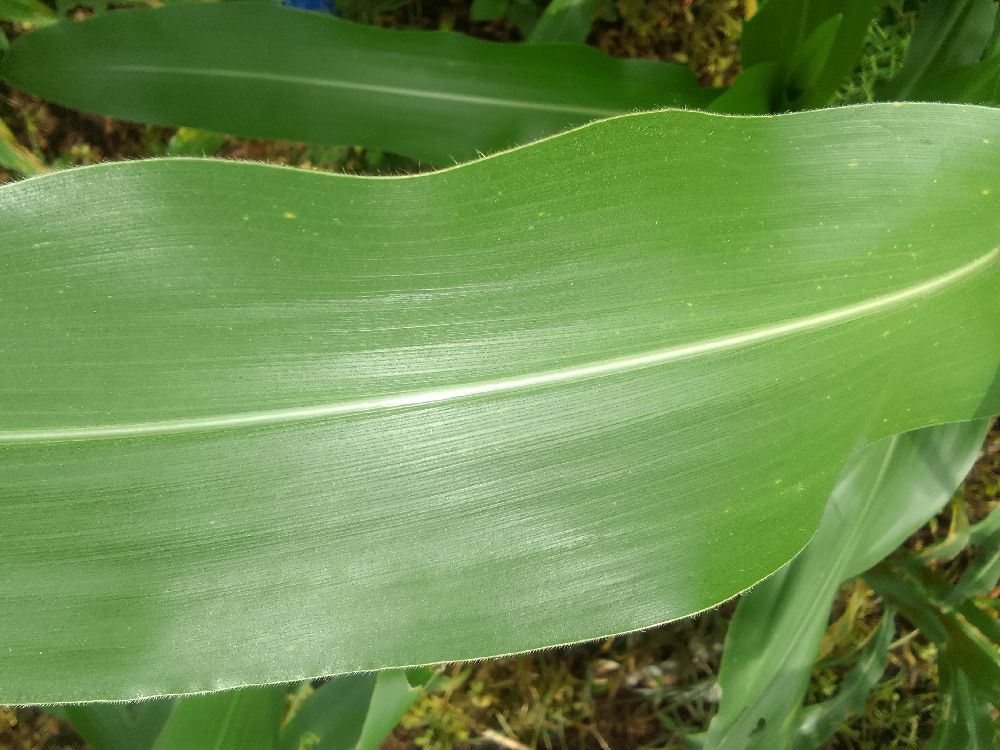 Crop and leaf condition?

maize, healthy
